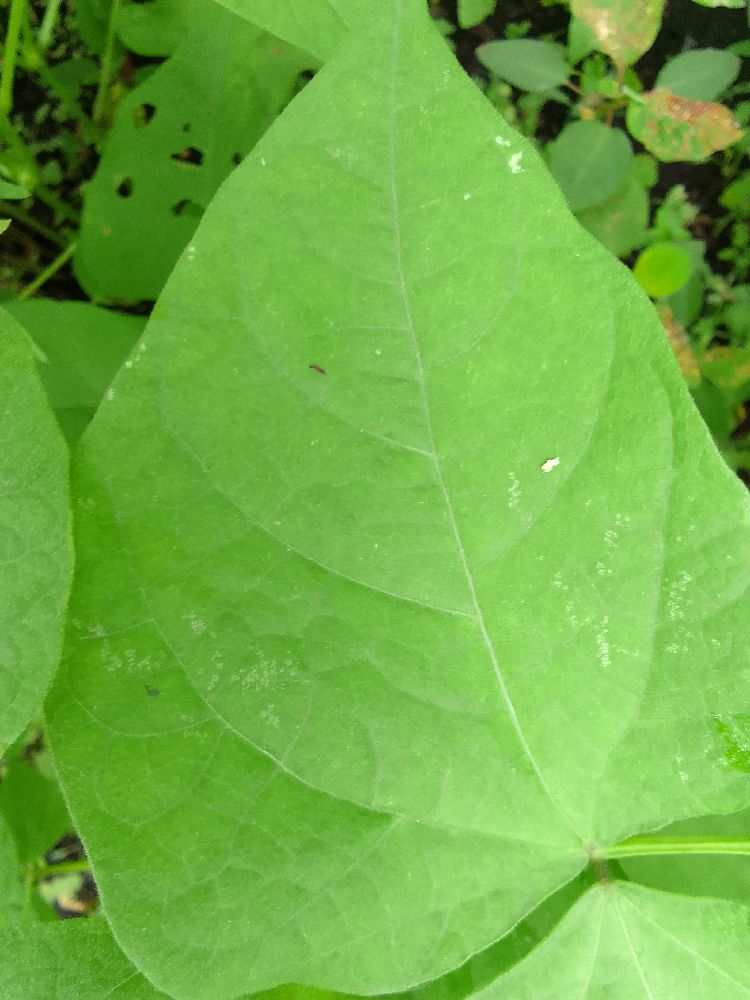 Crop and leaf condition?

common bean, healthy
